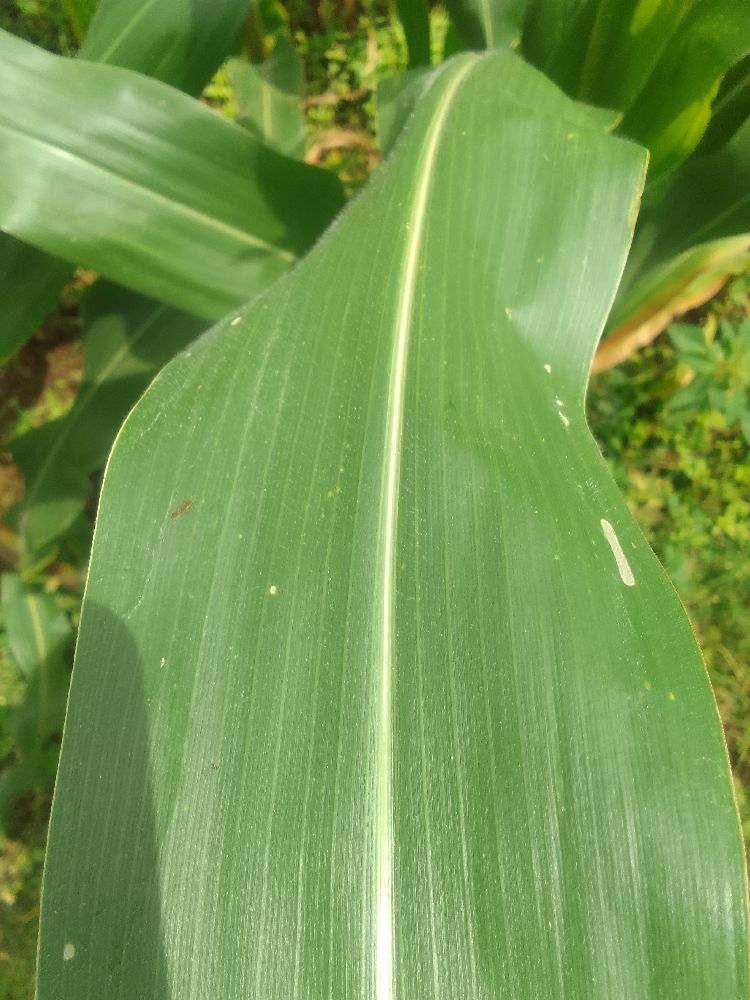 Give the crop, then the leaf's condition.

maize, healthy
